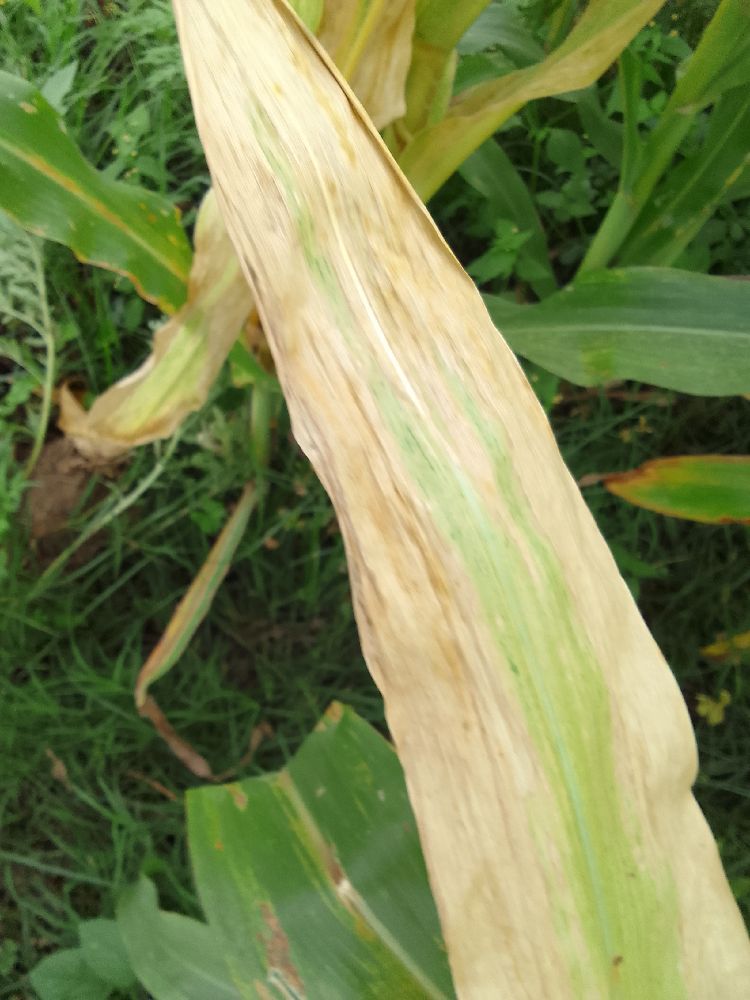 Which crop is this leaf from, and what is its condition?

maize, maize lethal necrosis
